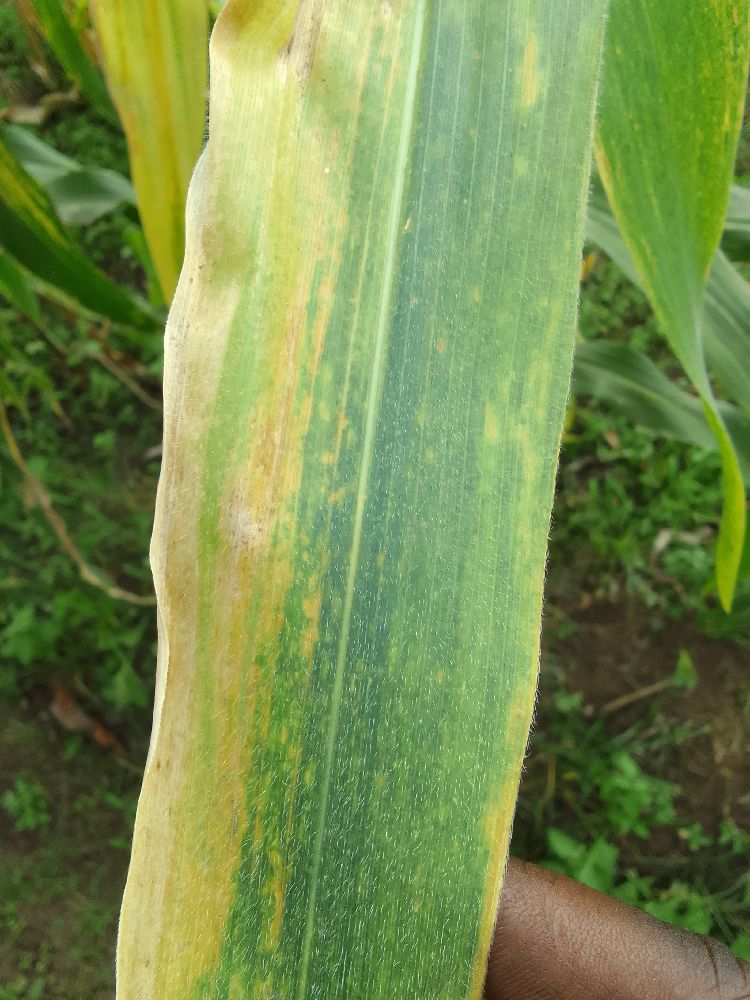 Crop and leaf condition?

maize, maize lethal necrosis
